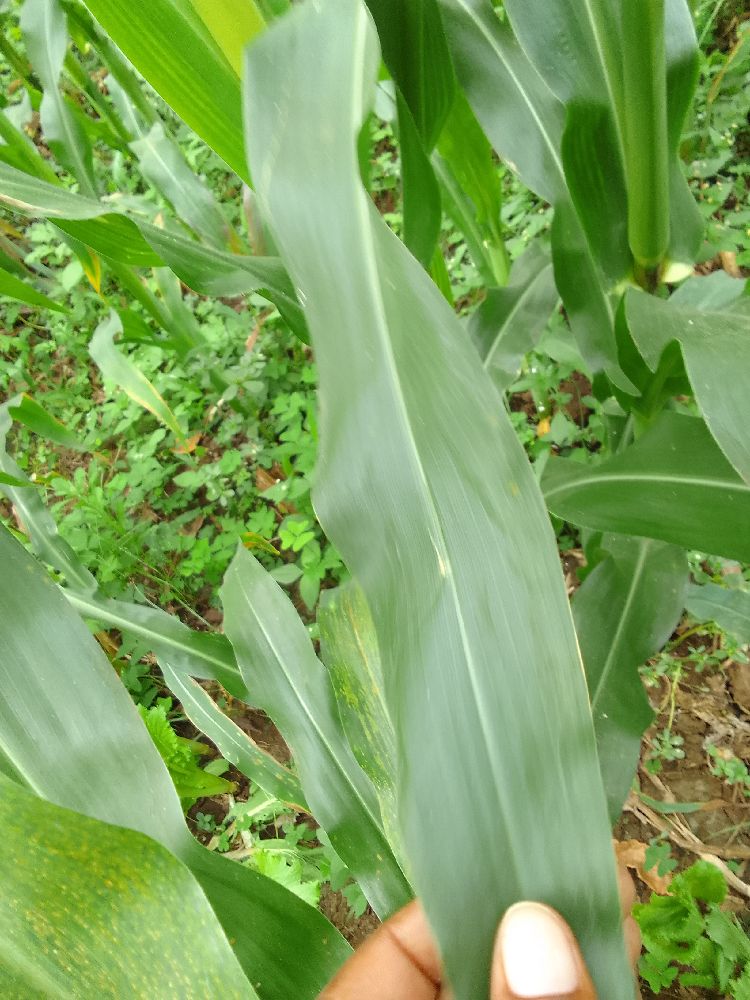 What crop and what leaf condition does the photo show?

maize, healthy
